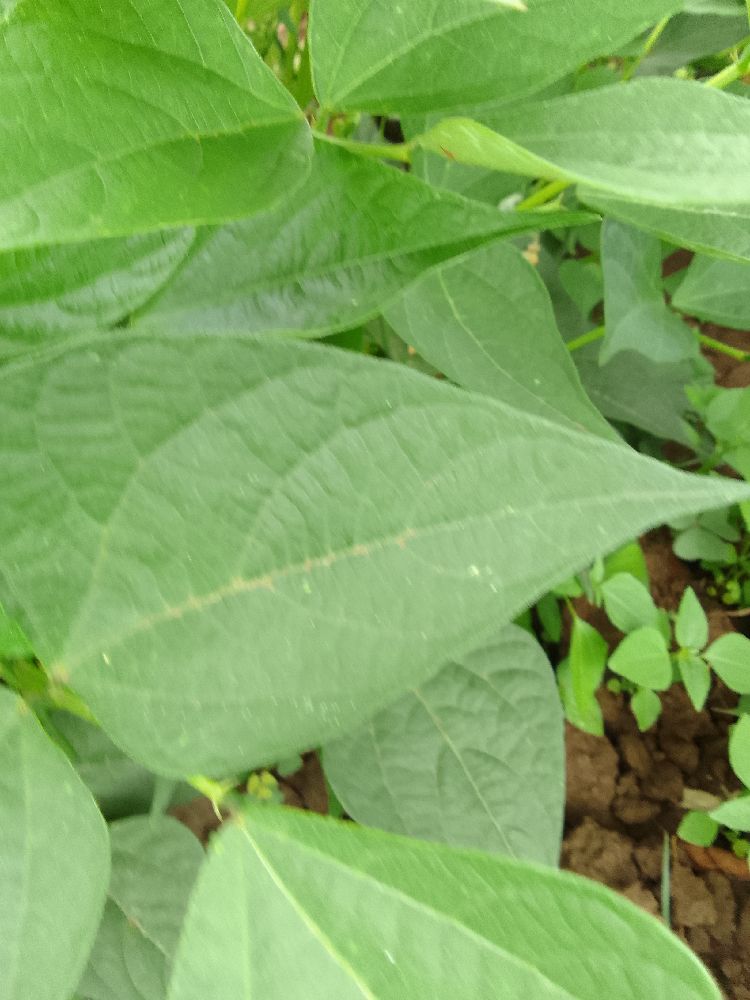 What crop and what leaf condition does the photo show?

common bean, healthy
